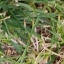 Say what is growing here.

grass
